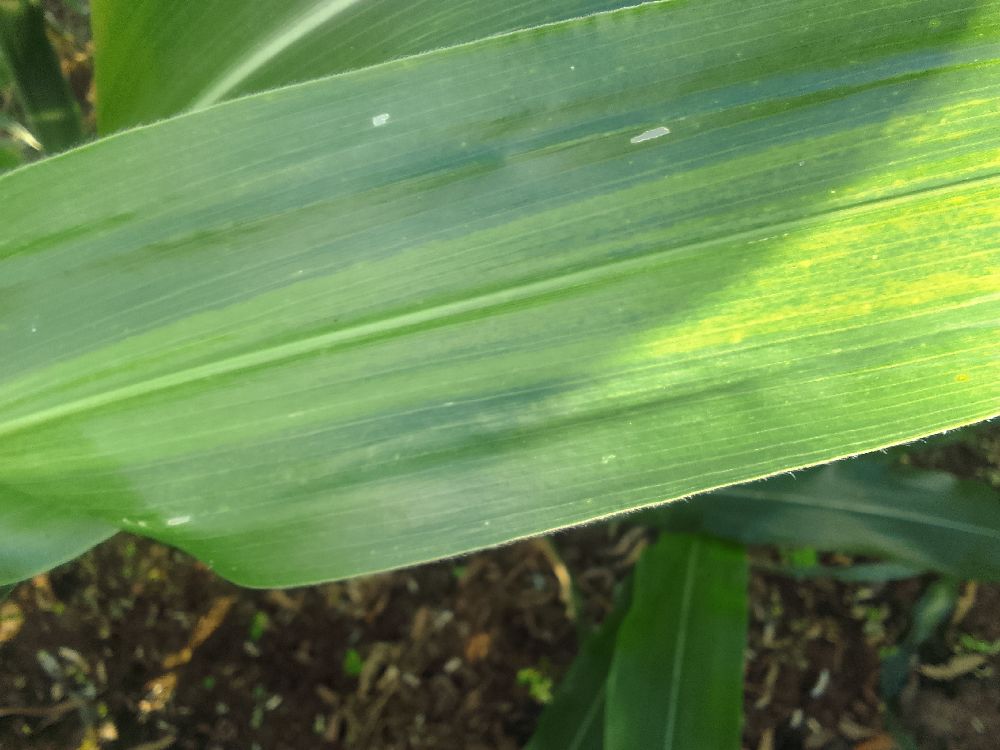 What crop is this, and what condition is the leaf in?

maize, maize lethal necrosis
